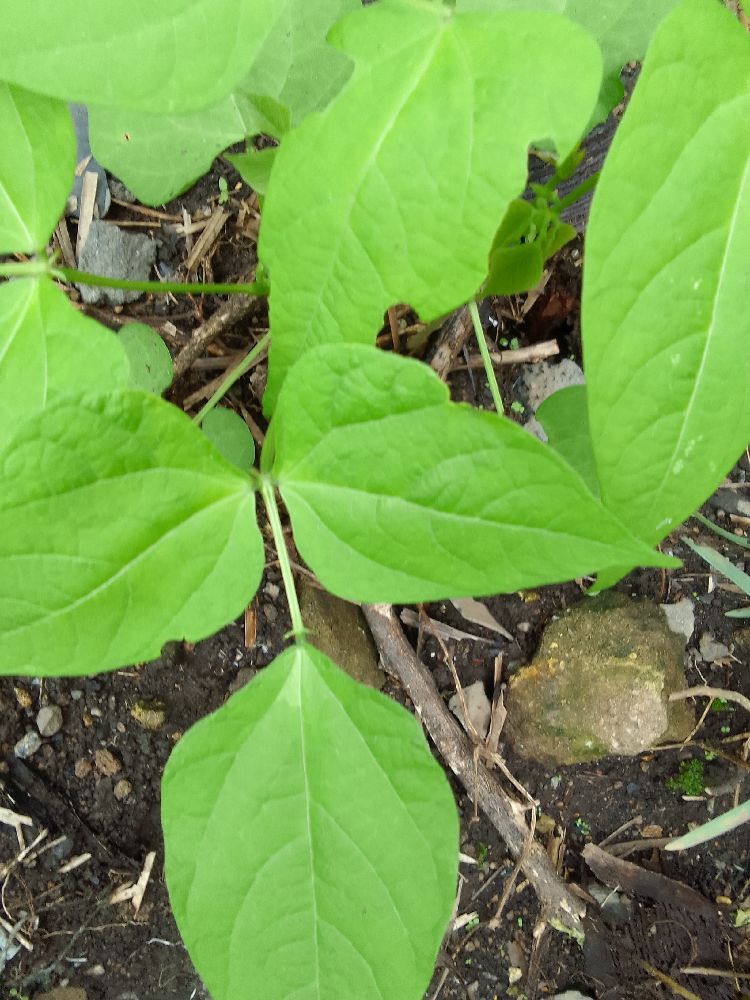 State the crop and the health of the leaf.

common bean, healthy
